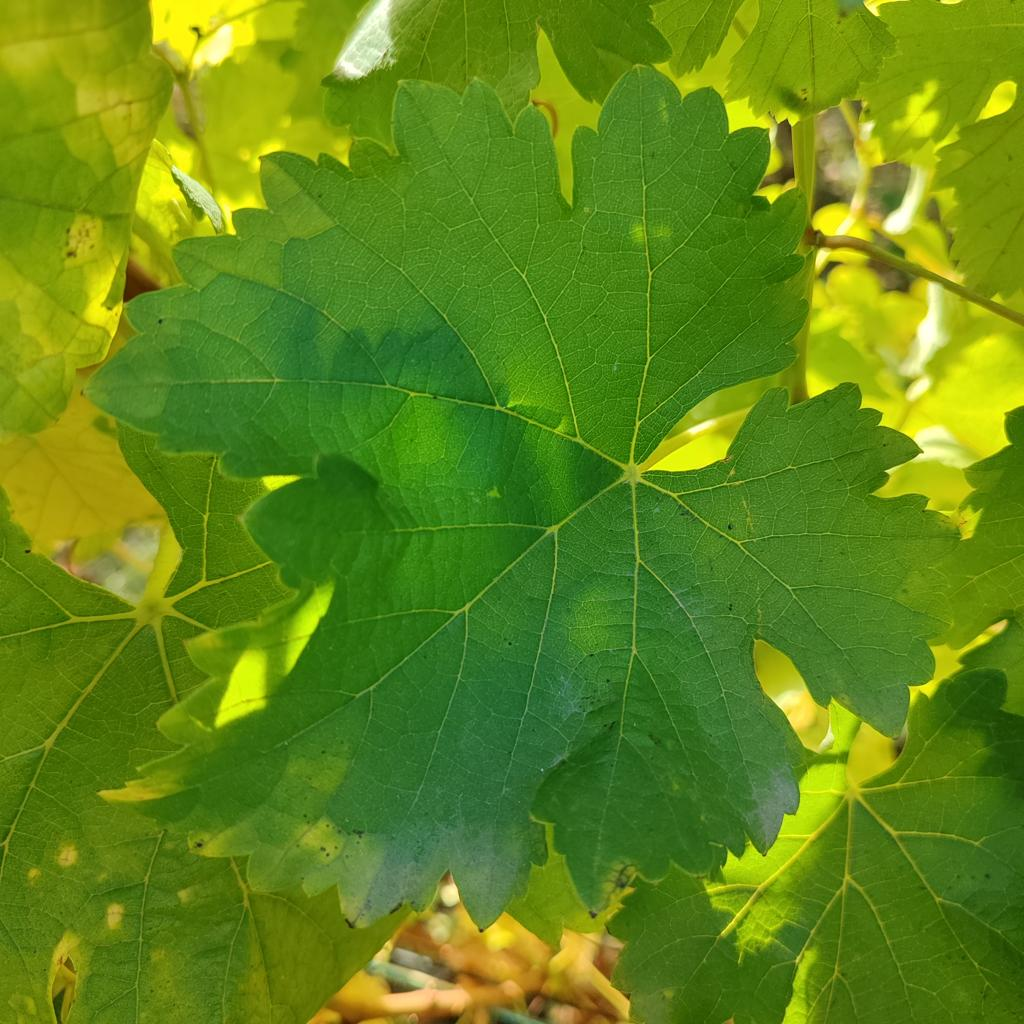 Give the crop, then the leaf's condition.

grapevine, powdery mildew
